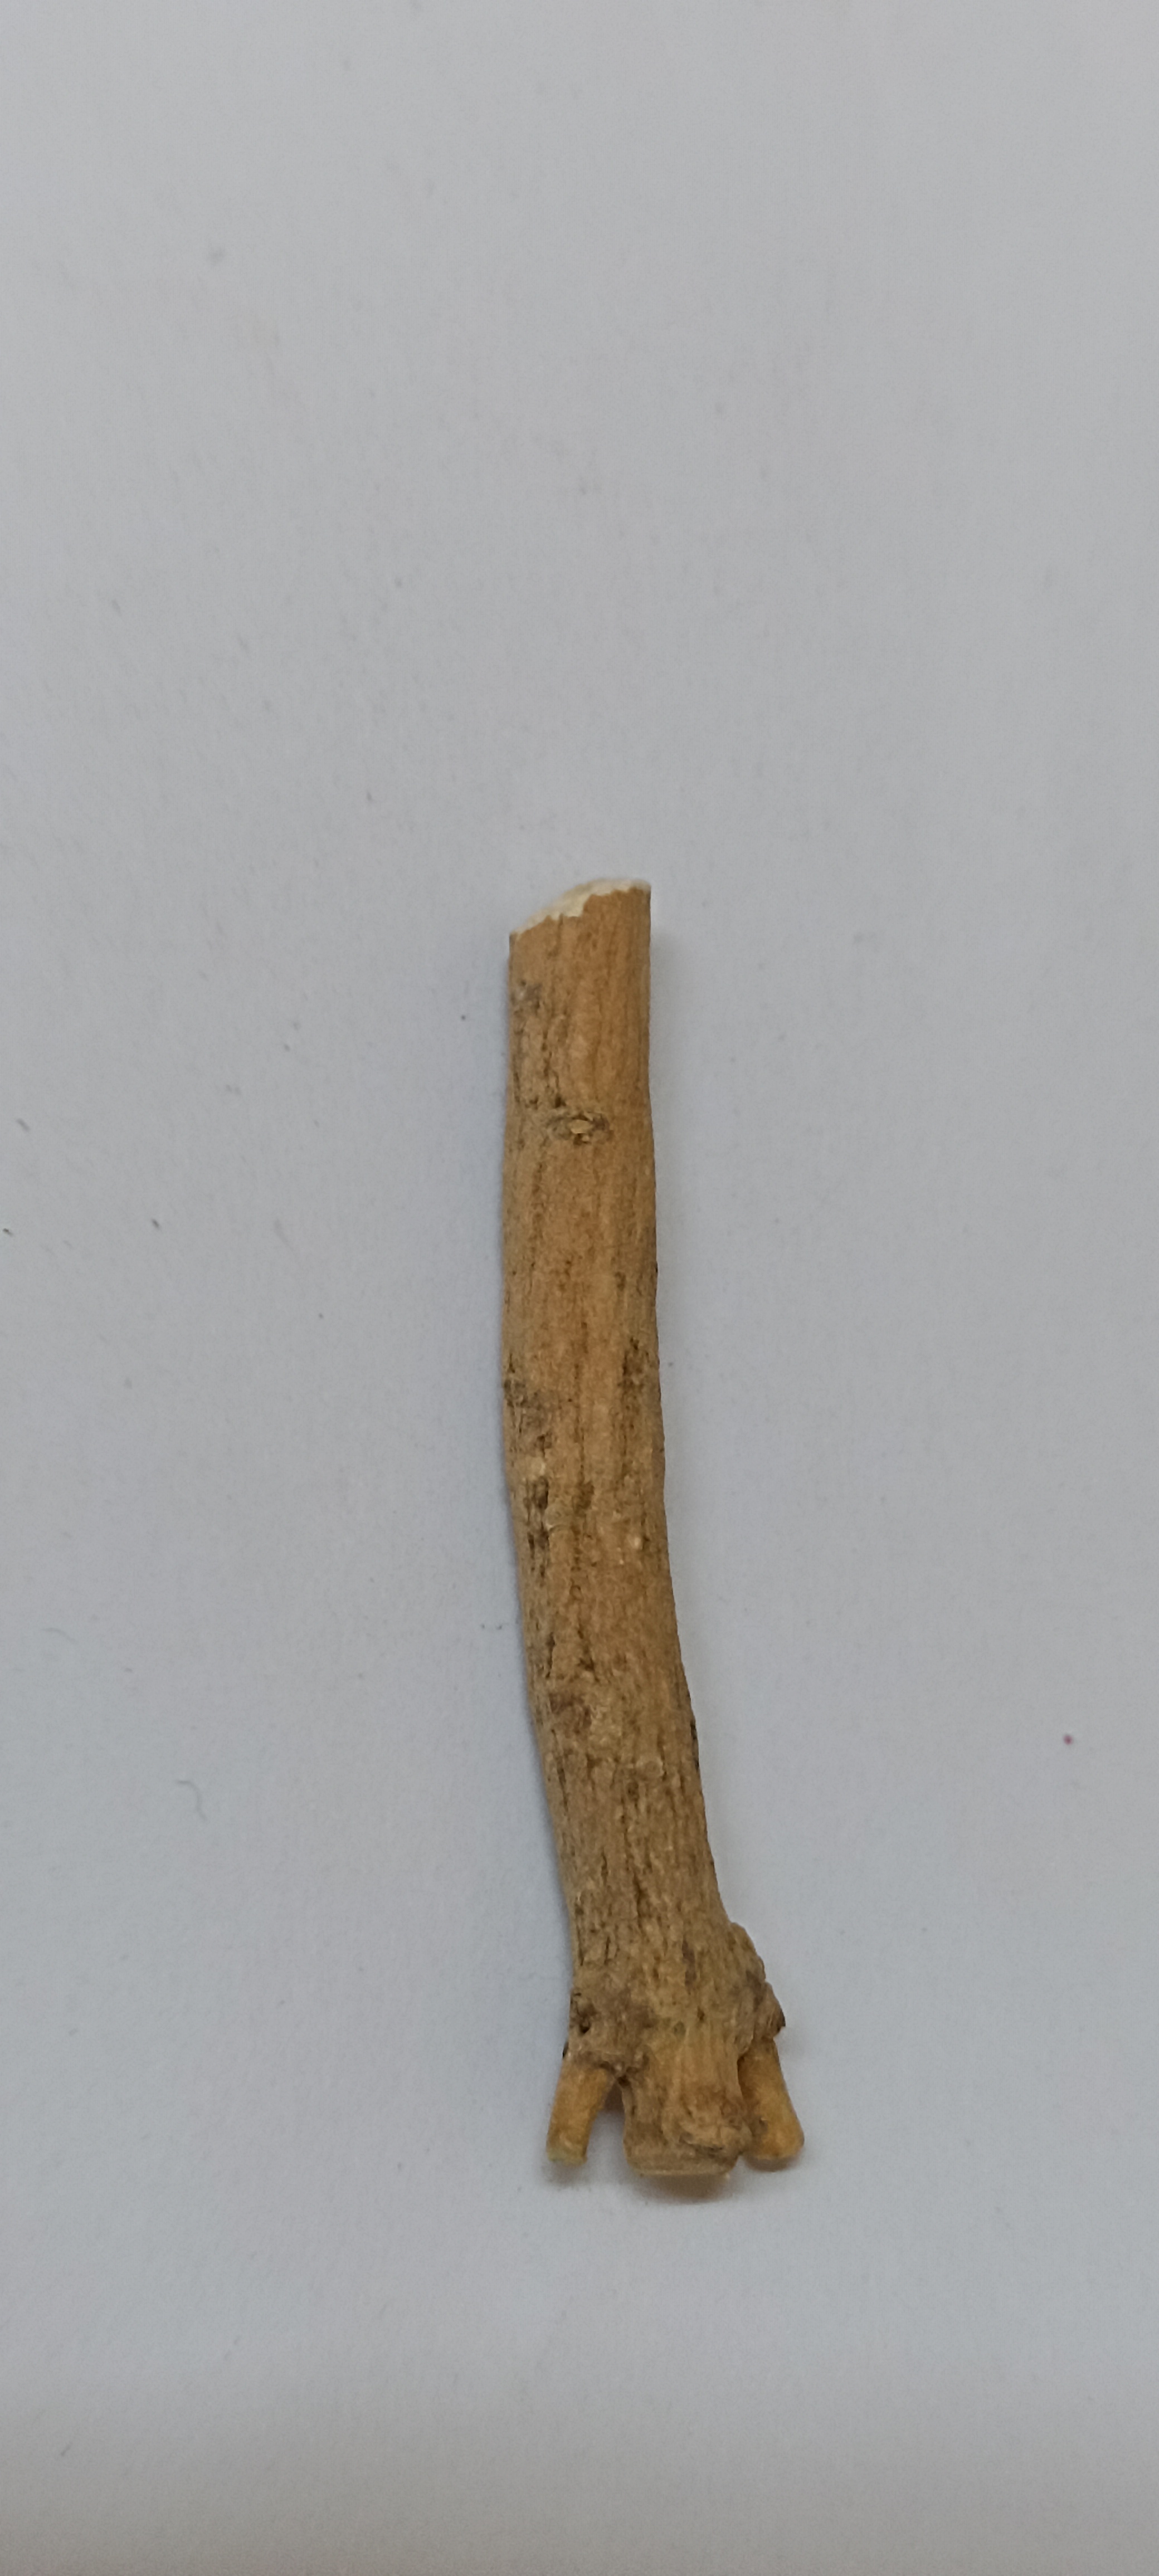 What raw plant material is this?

ashwagandha
